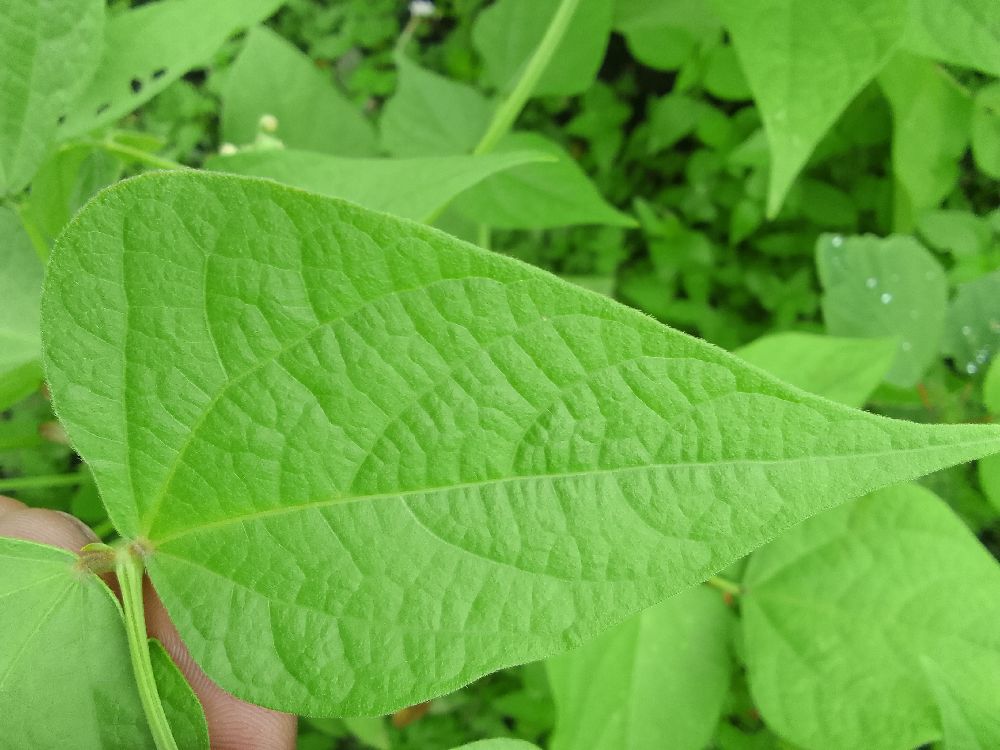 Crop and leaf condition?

common bean, healthy
